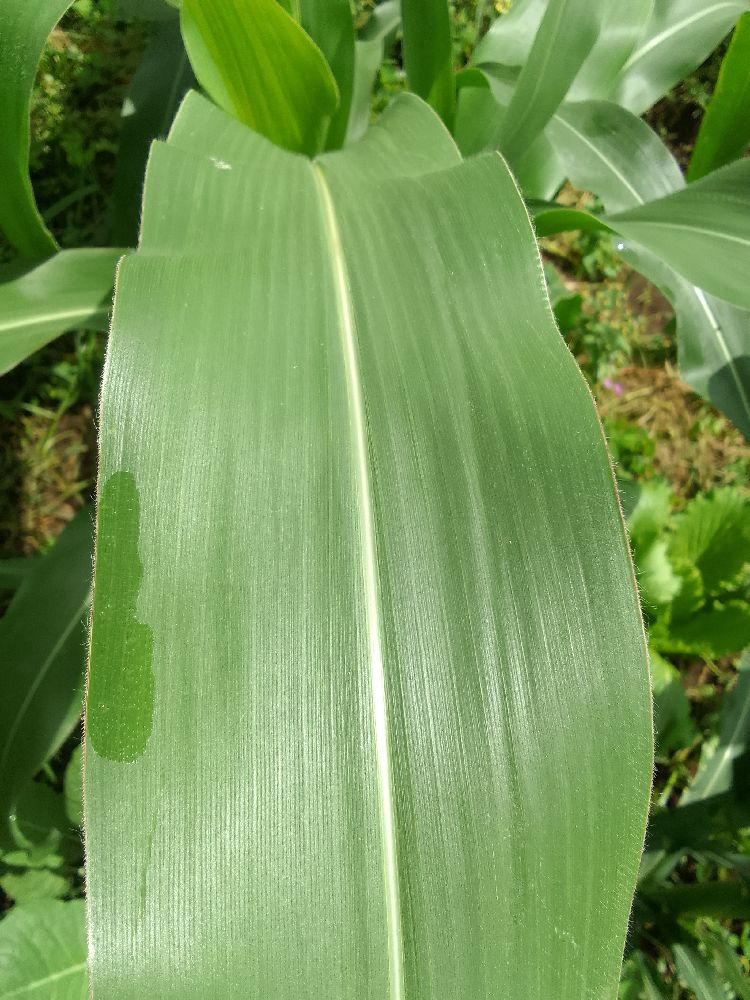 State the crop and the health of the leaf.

maize, healthy
